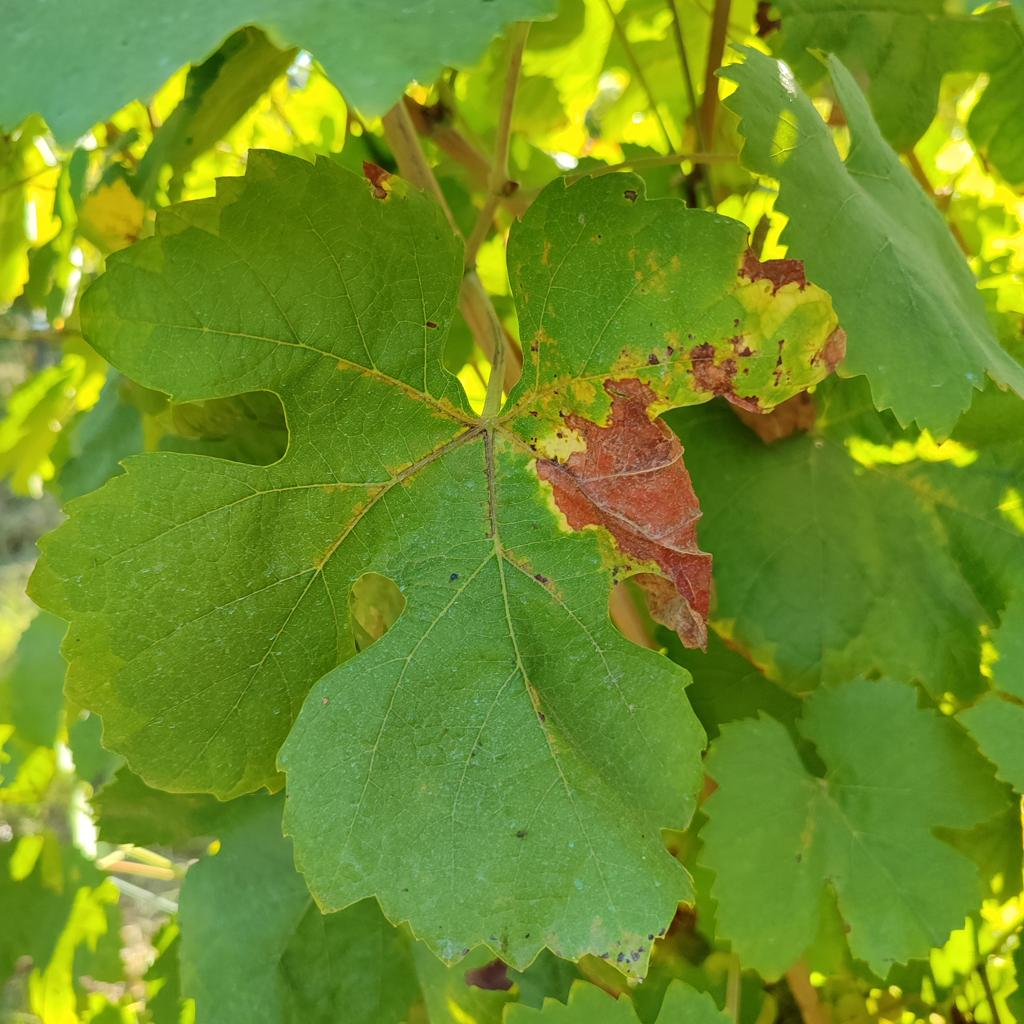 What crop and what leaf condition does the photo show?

grapevine, downy mildew
